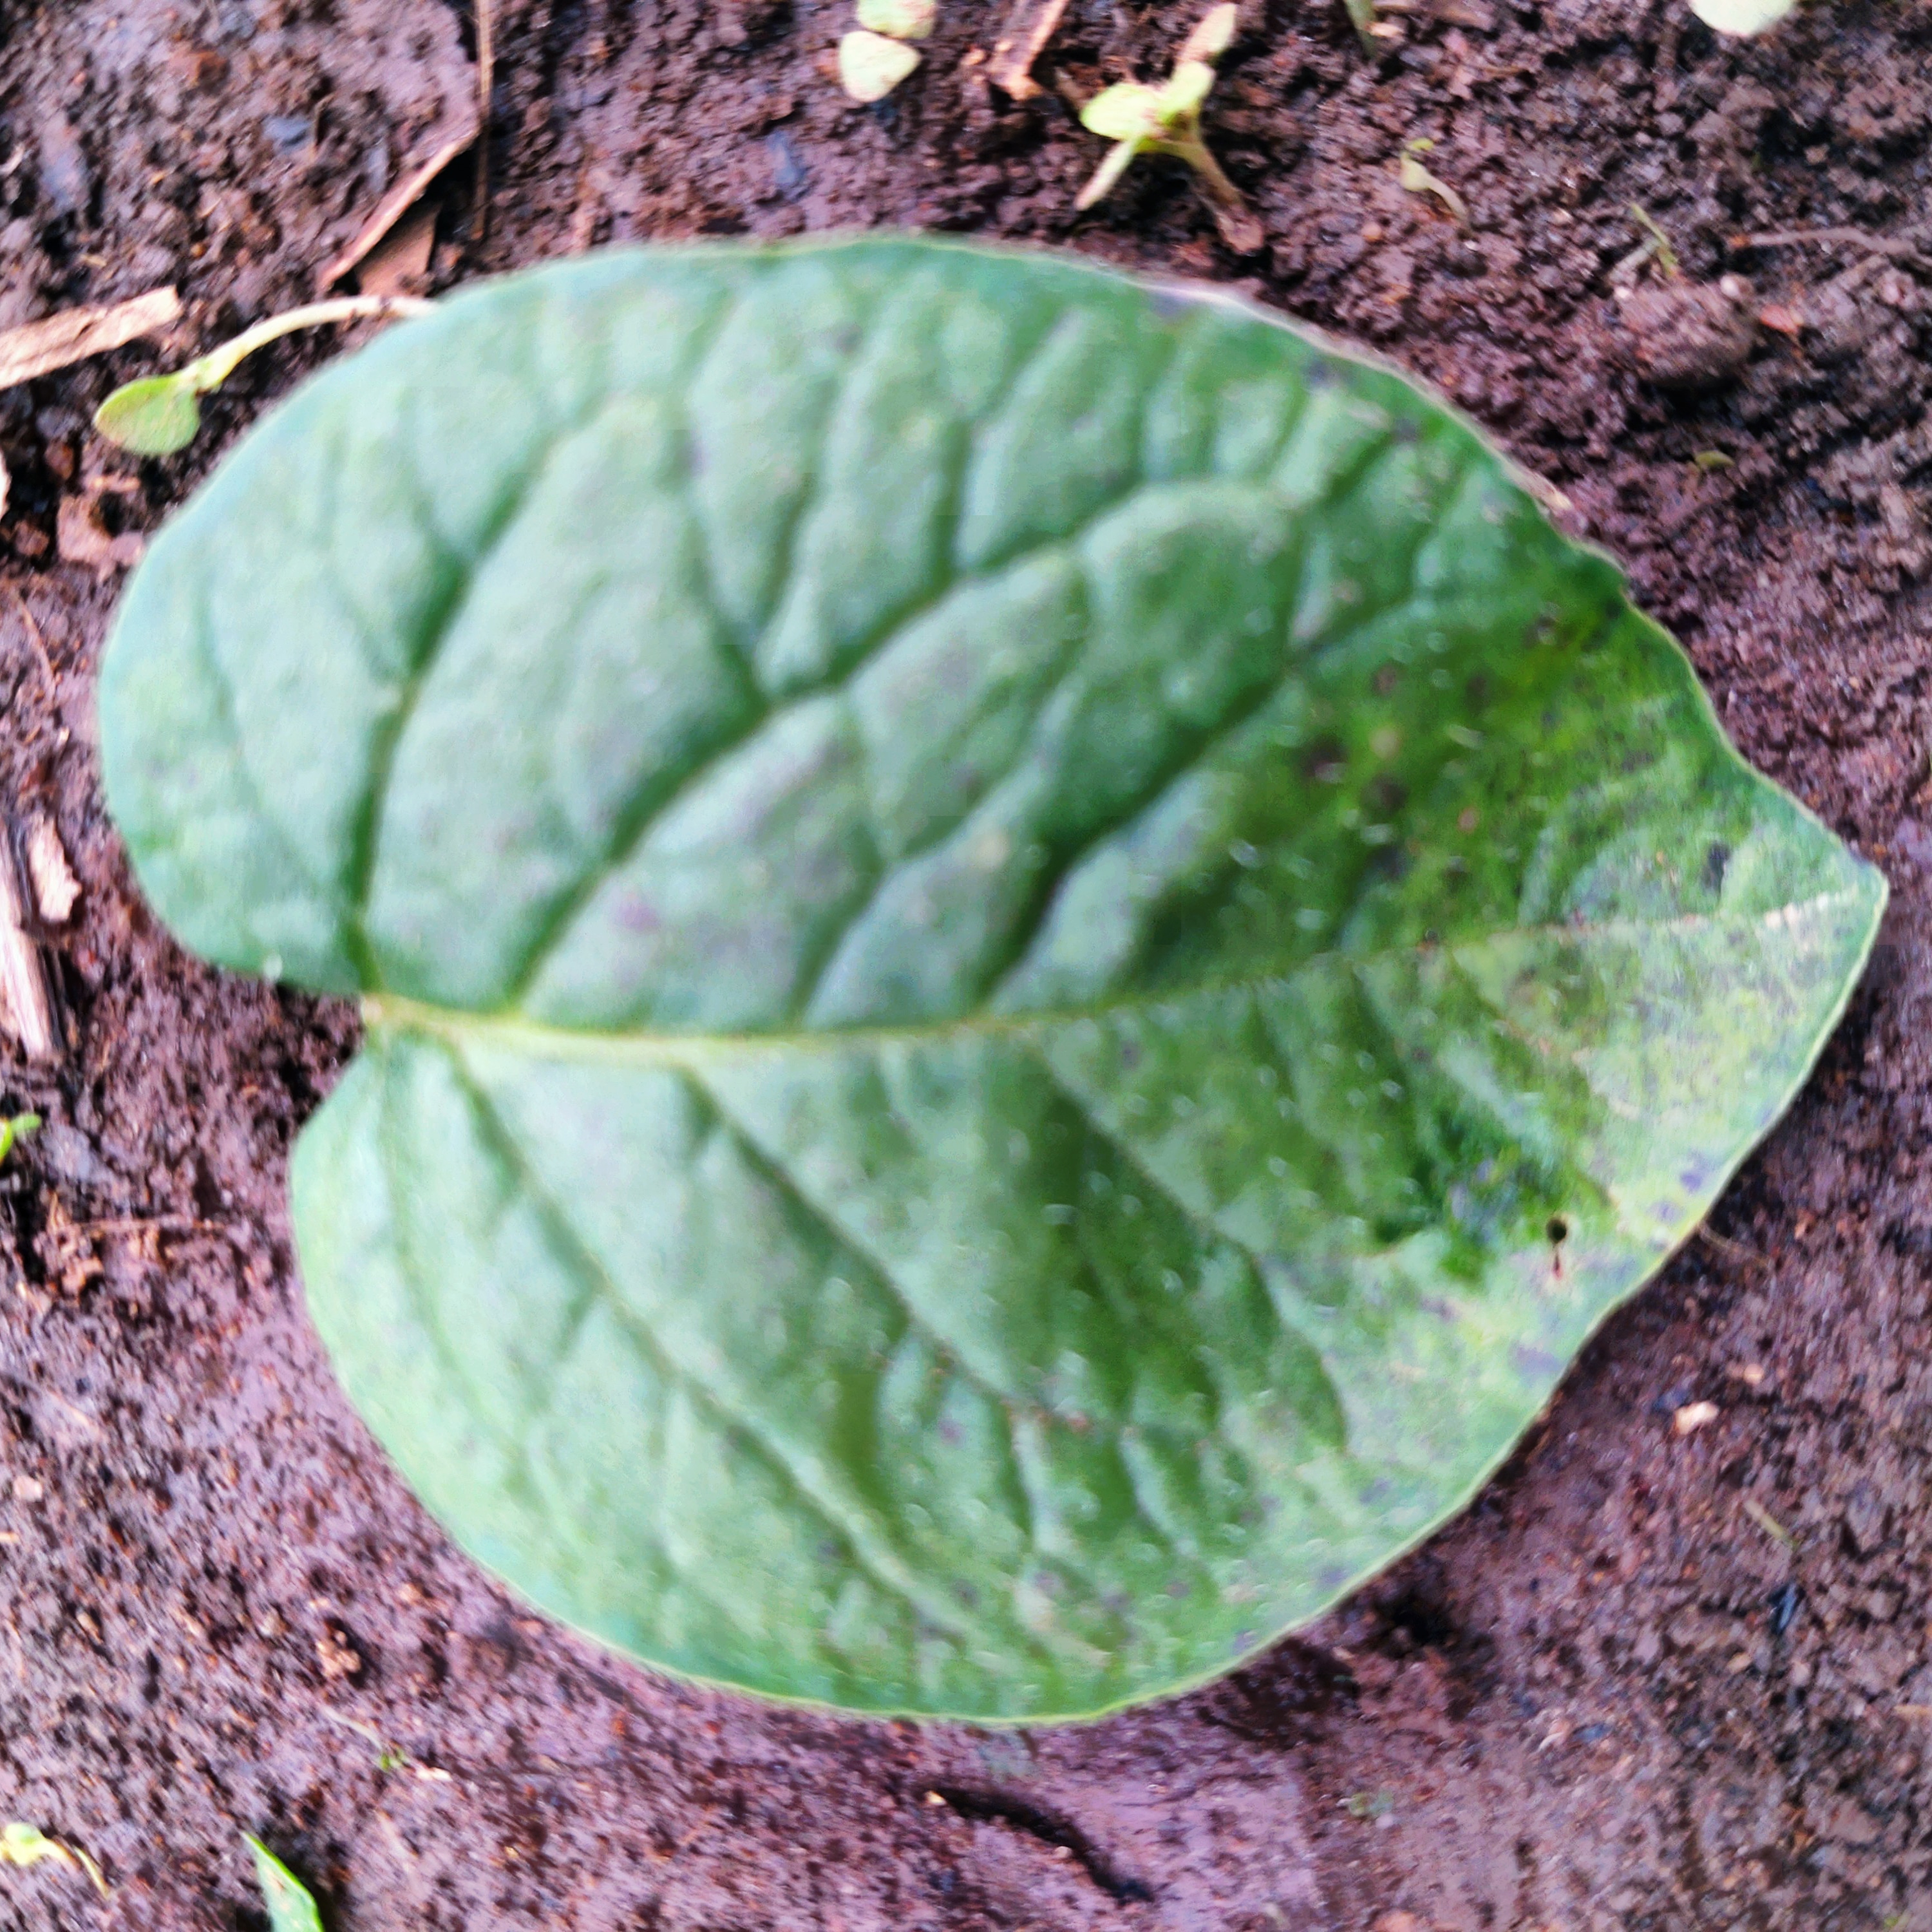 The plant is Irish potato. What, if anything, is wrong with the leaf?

late blight
